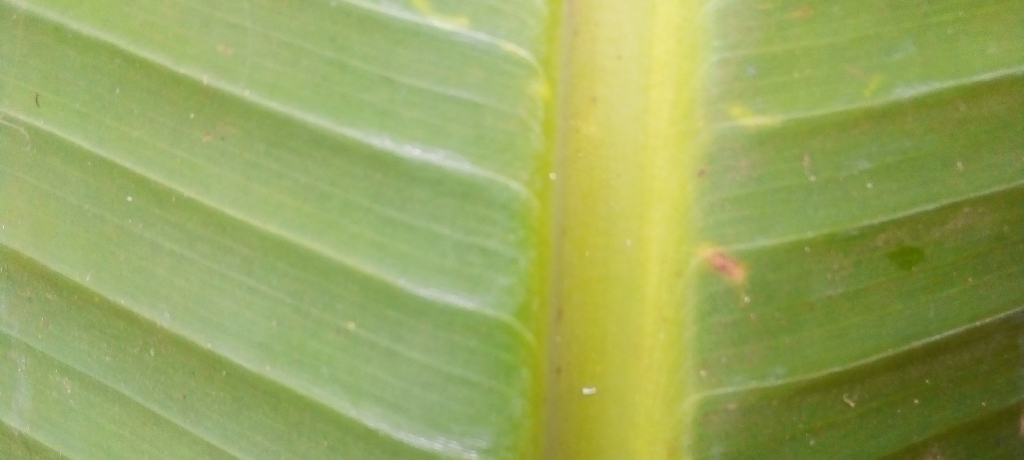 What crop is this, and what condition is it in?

banana, healthy
